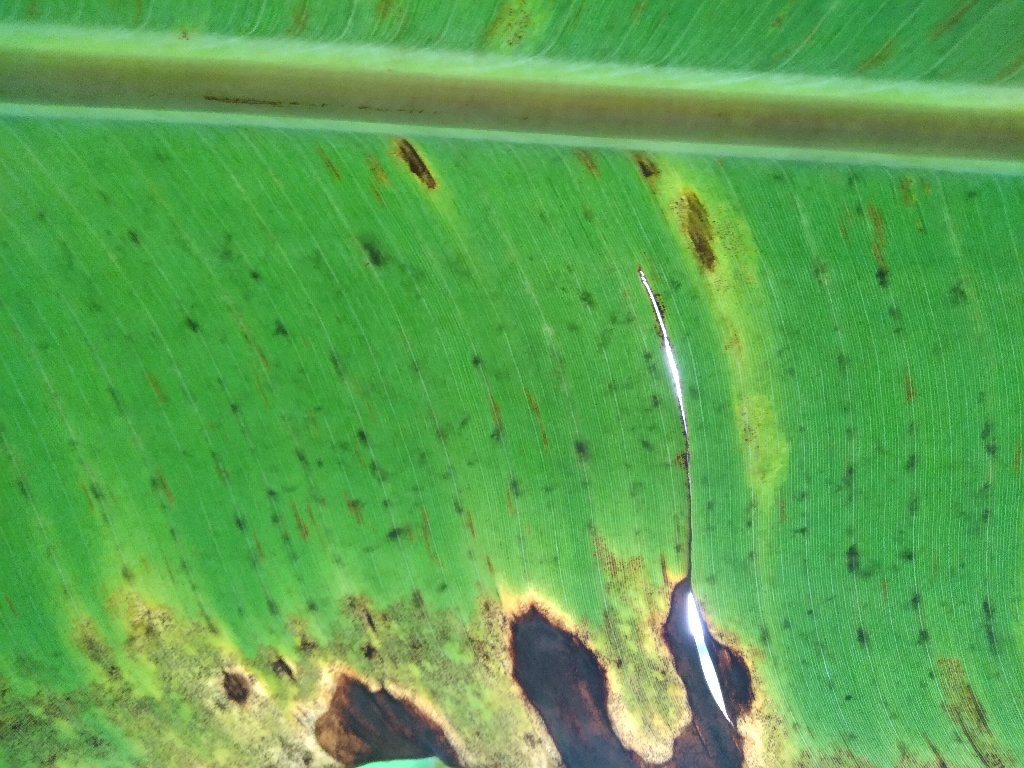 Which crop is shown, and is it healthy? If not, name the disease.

banana, black sigatoka
